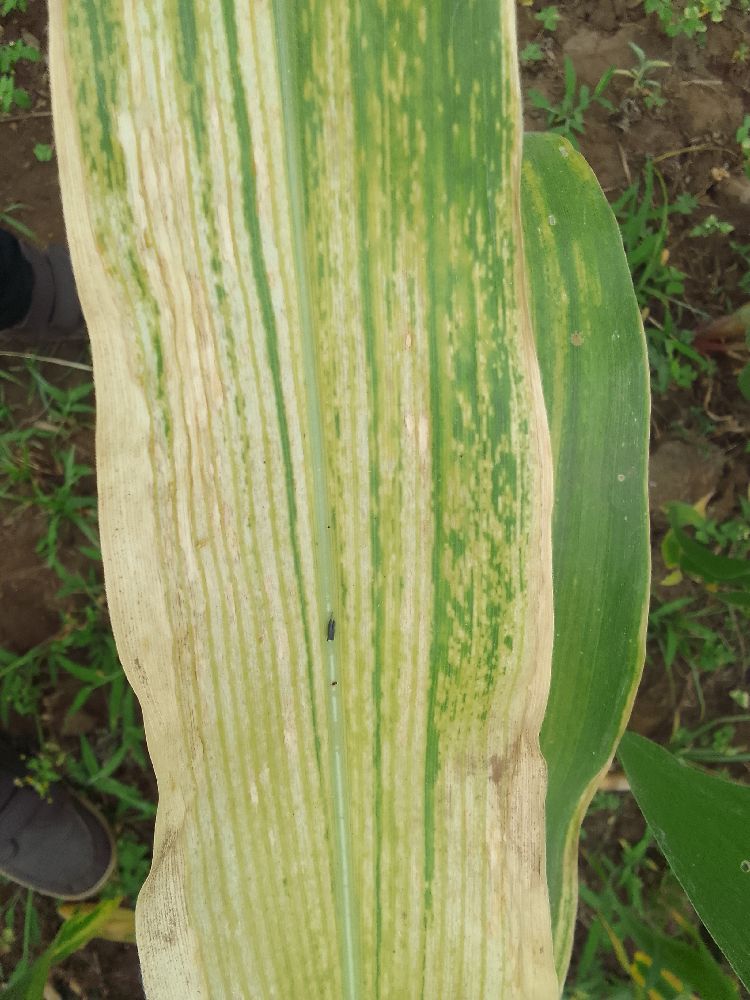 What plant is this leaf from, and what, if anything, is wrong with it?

maize, maize lethal necrosis
